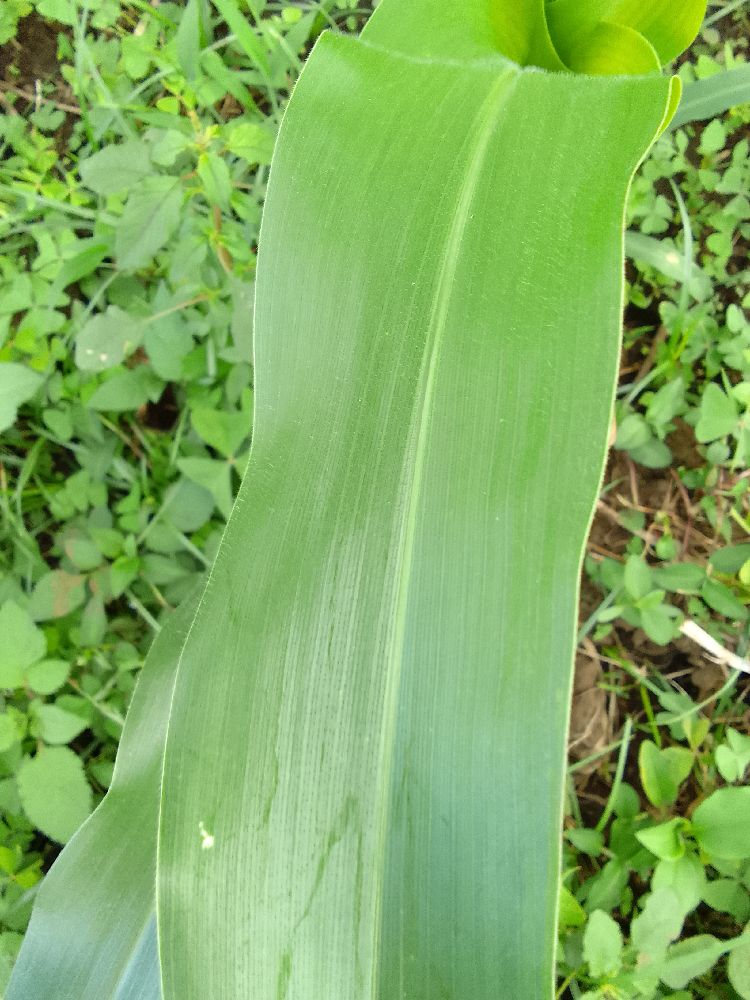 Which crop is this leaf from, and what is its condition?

maize, healthy
